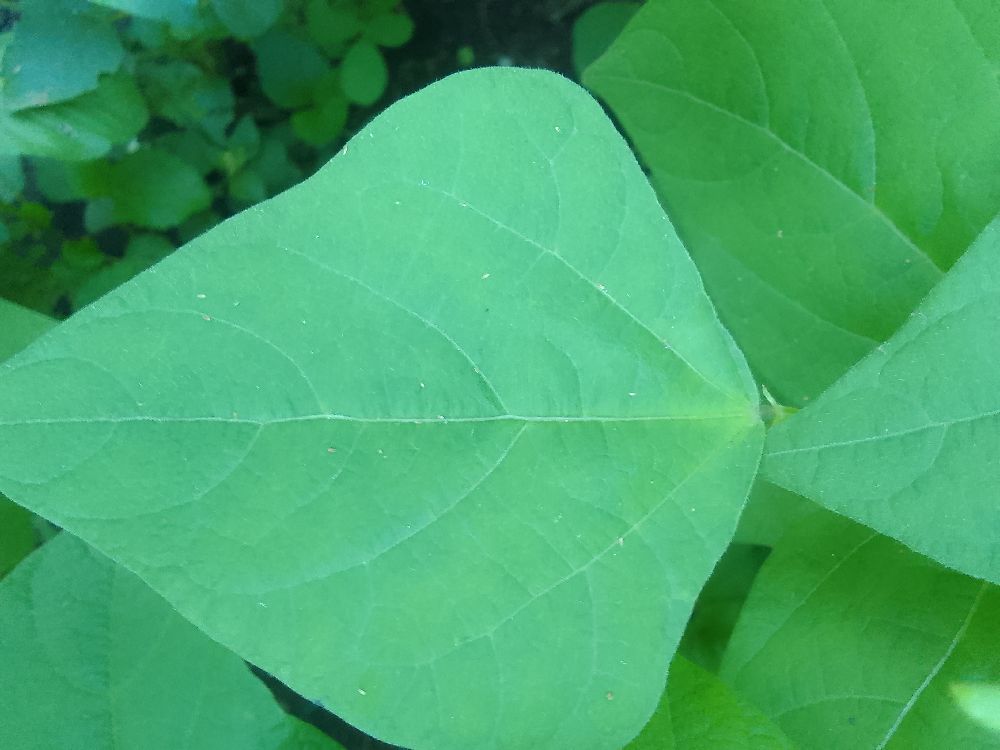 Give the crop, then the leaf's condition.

common bean, healthy
